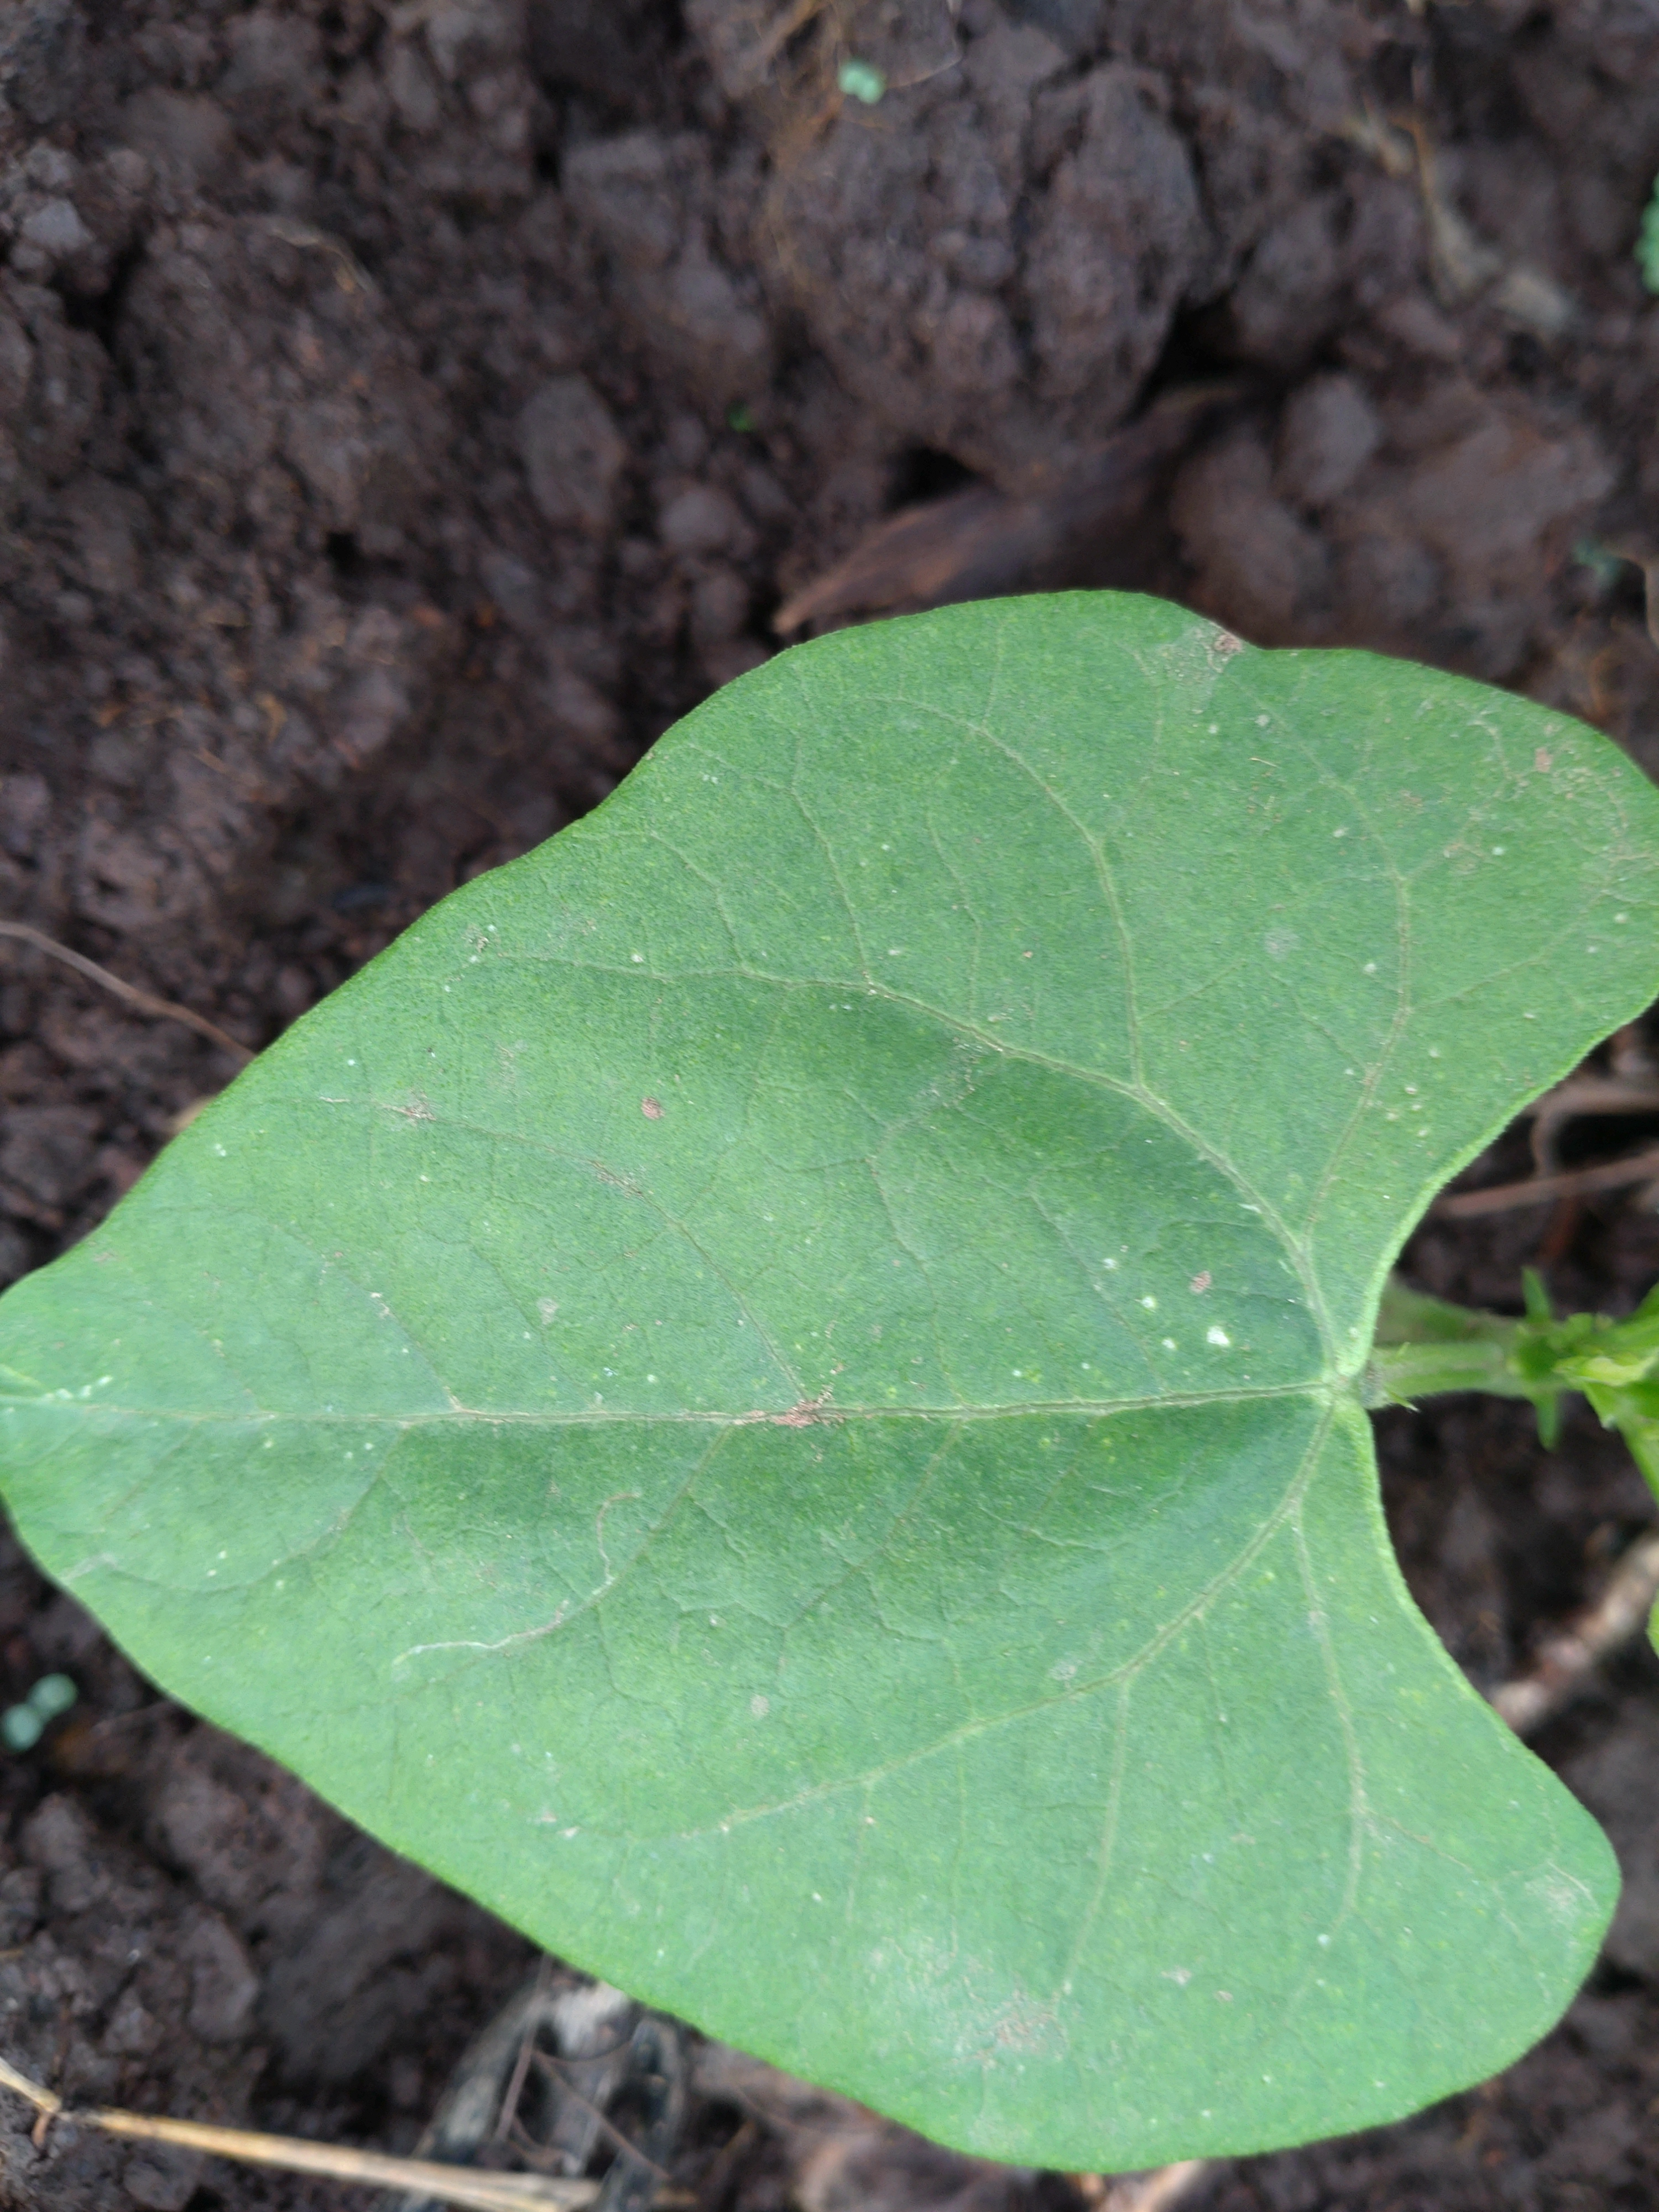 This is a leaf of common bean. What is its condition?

healthy
